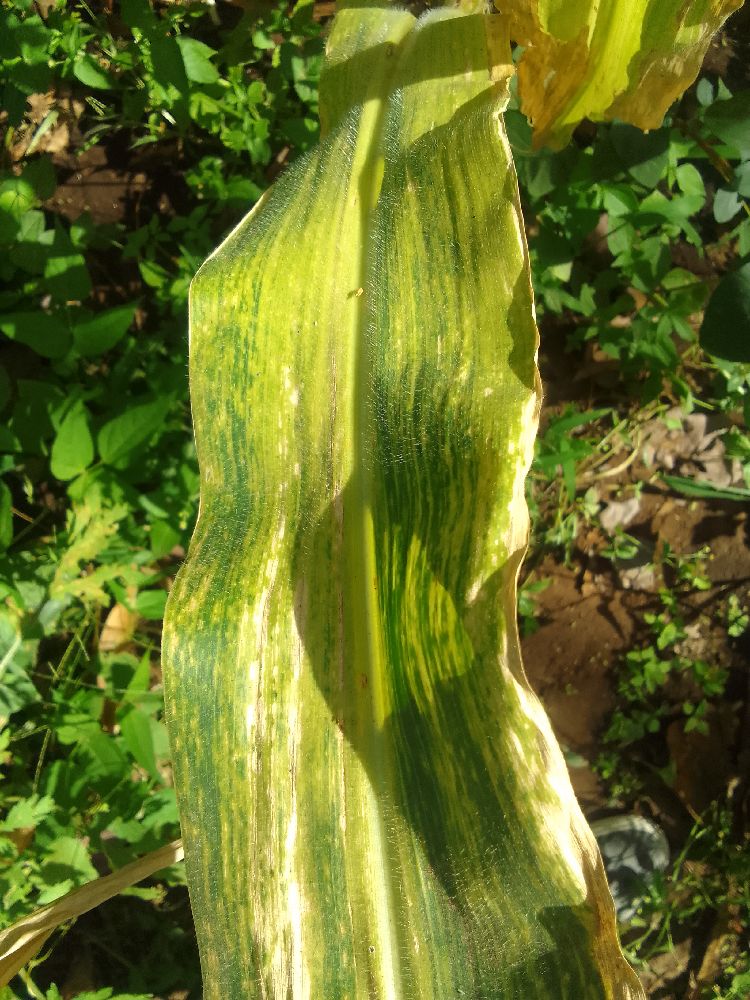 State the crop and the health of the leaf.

maize, maize lethal necrosis
